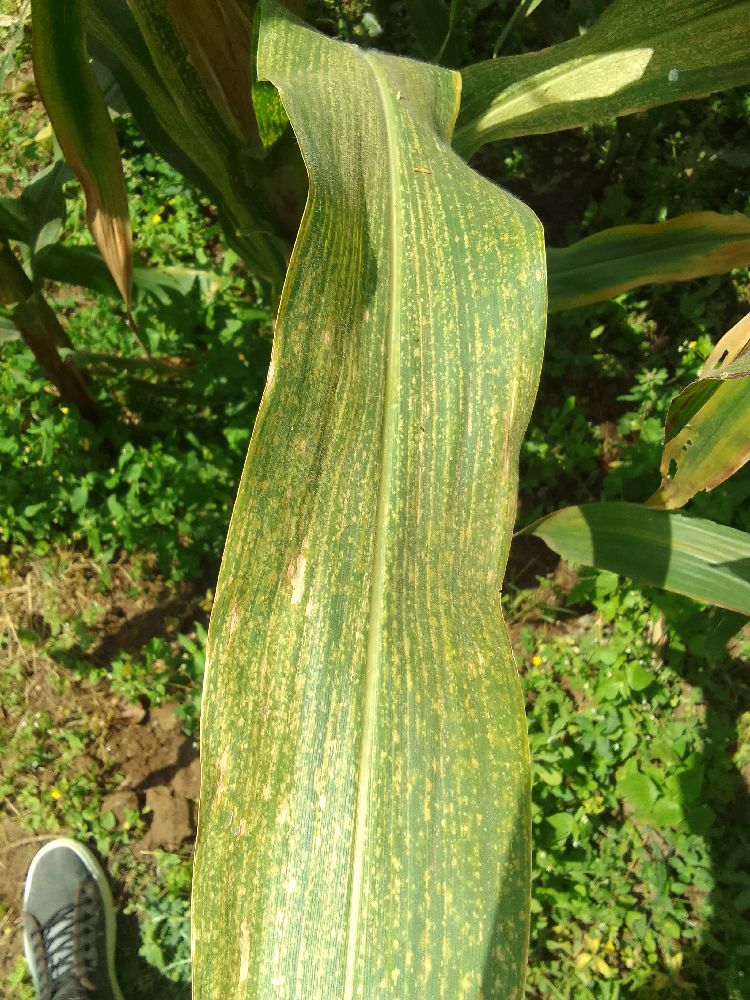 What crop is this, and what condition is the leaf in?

maize, maize streak virus
